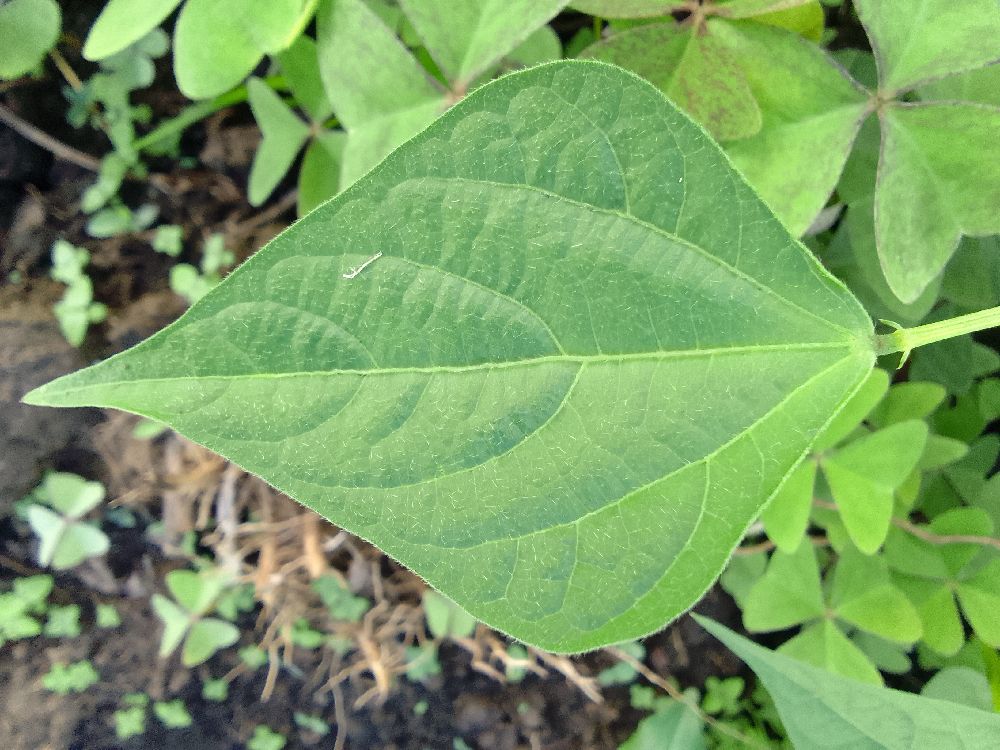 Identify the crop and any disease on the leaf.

common bean, healthy
